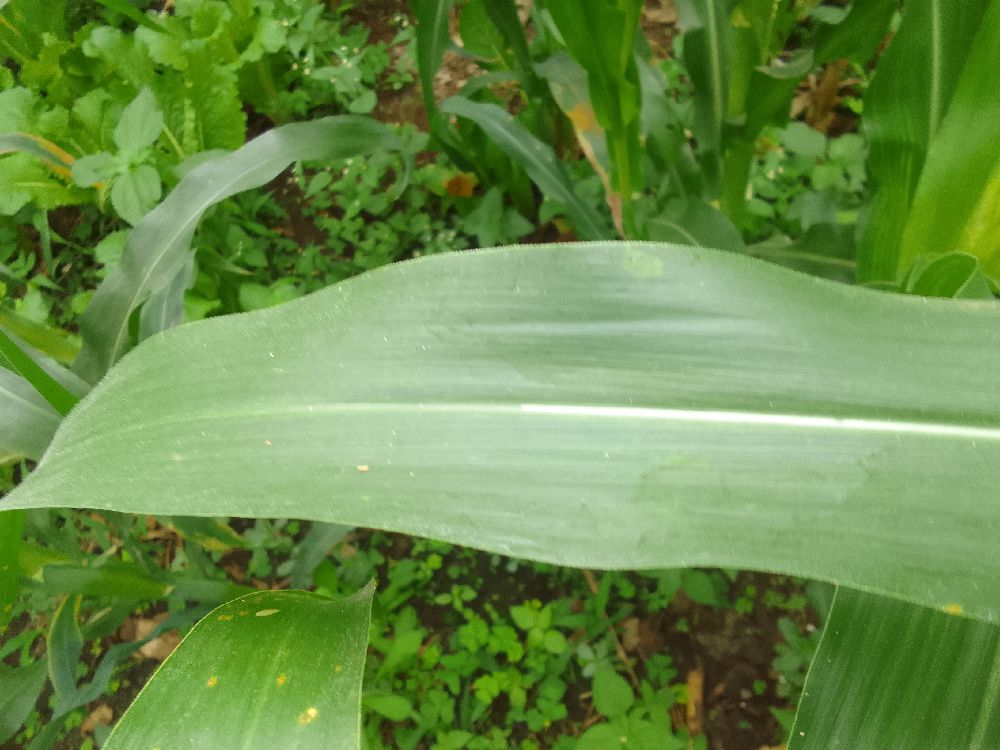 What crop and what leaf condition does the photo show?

maize, healthy
